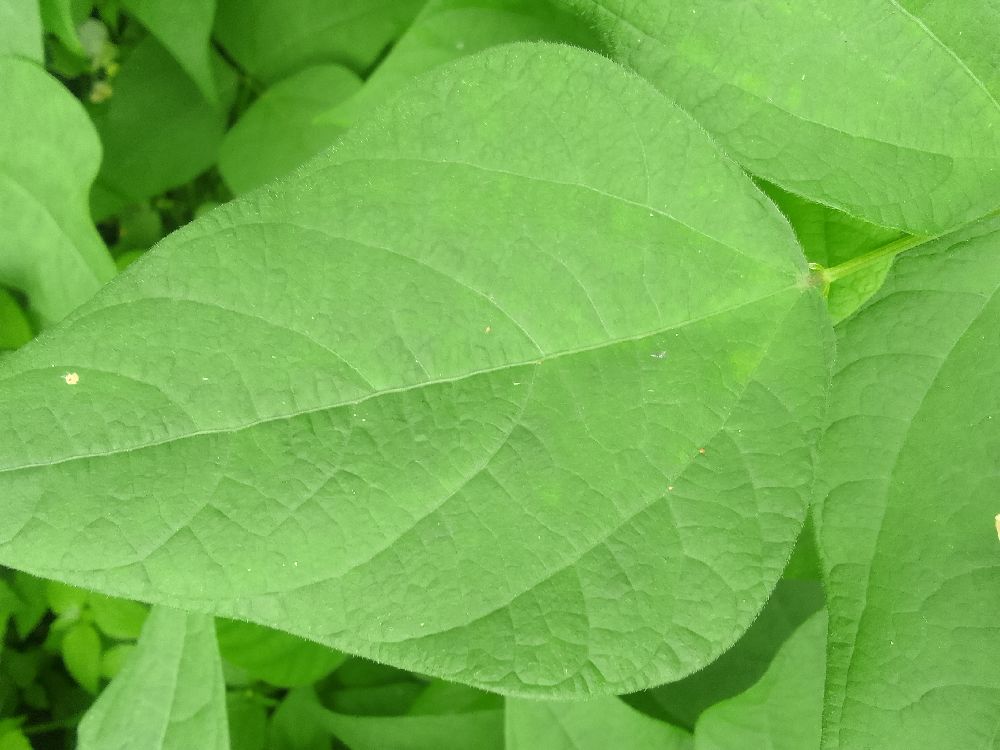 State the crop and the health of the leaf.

common bean, healthy
